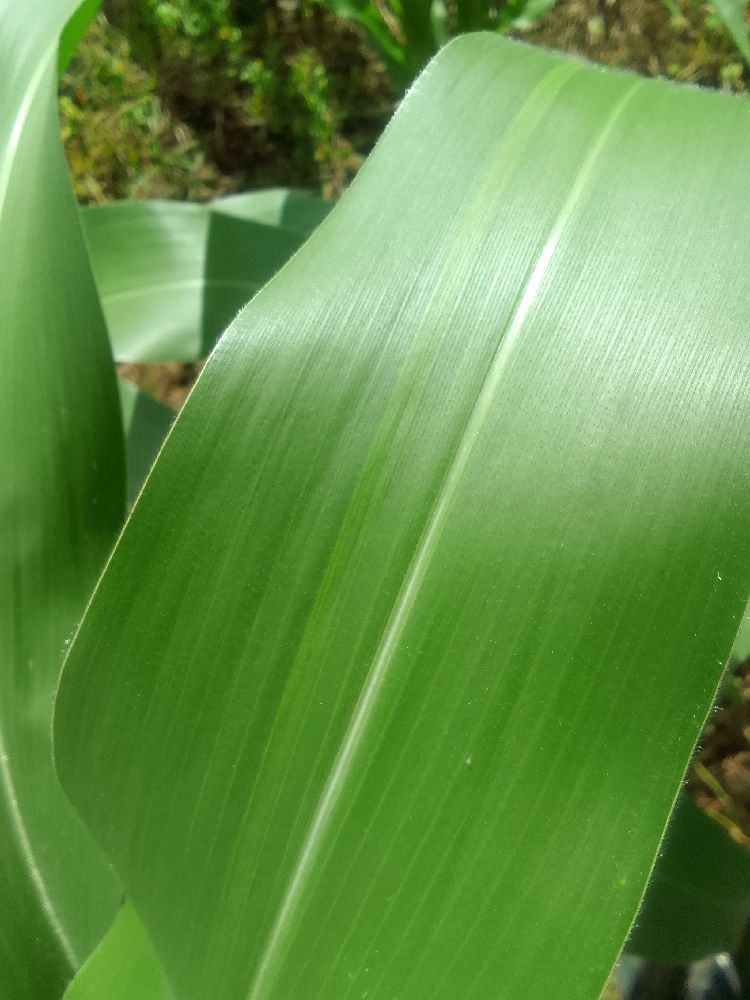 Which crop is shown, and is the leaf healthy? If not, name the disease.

maize, healthy
